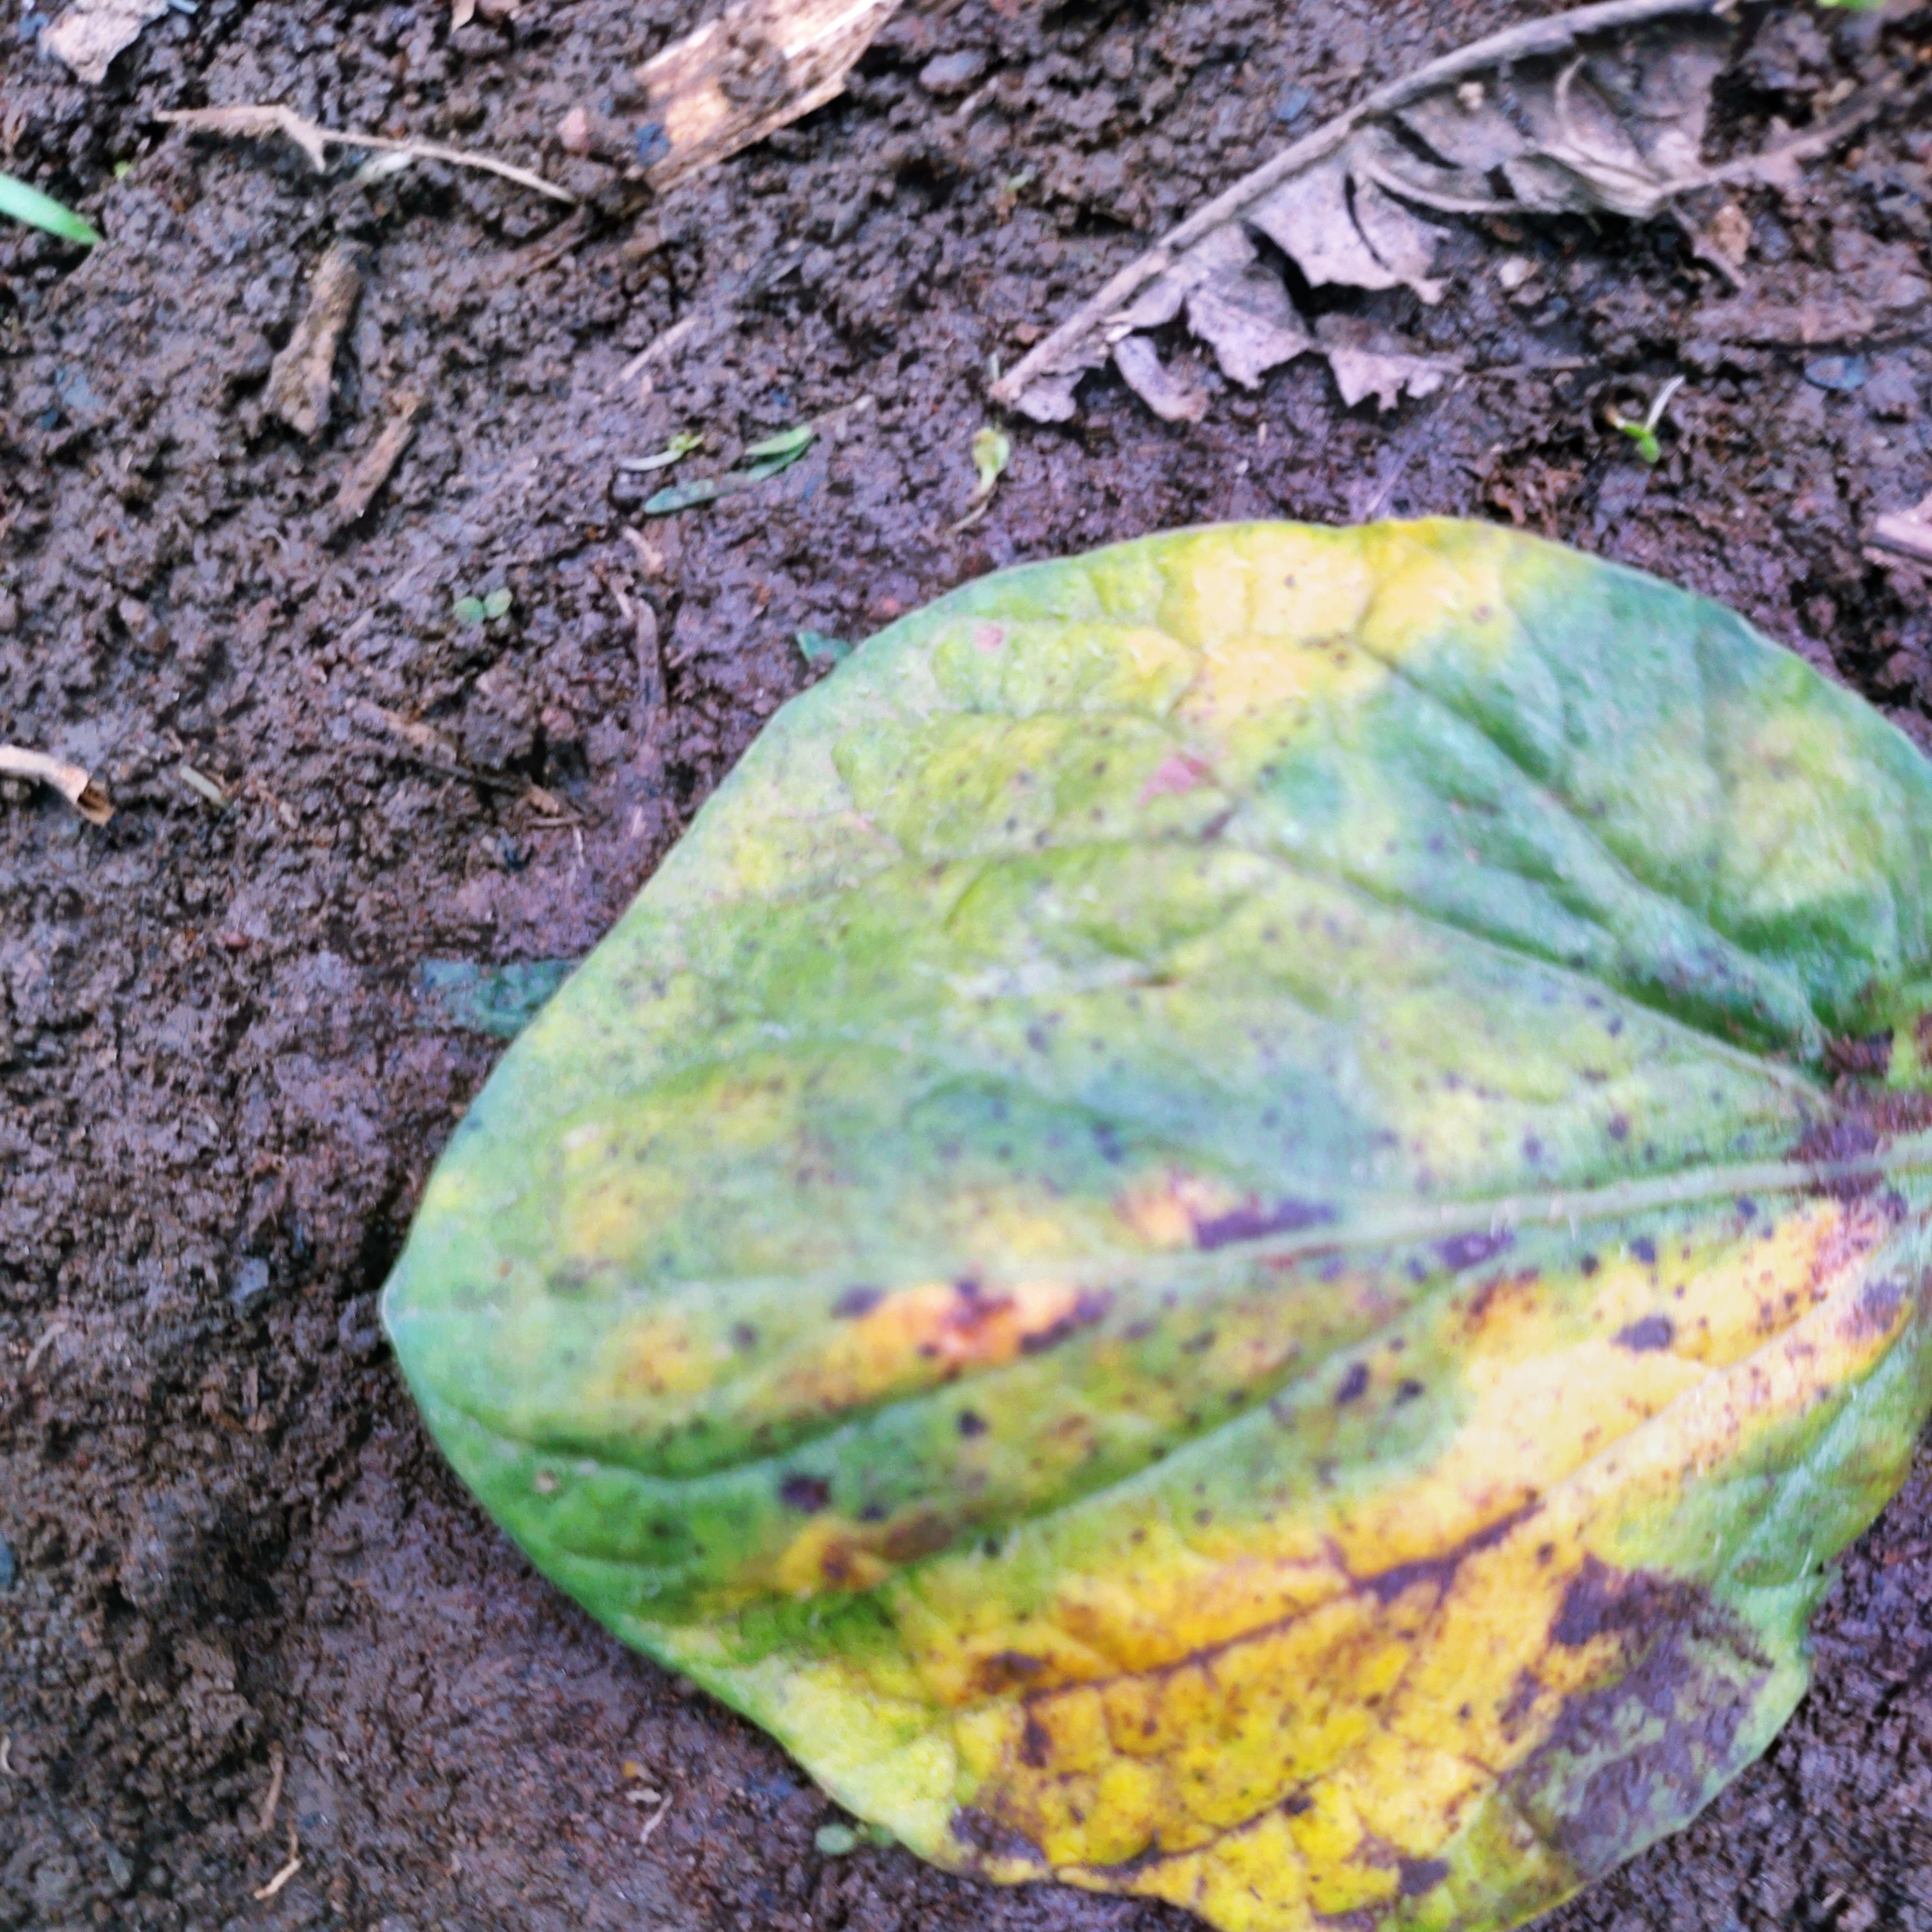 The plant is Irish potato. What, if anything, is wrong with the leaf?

late blight
